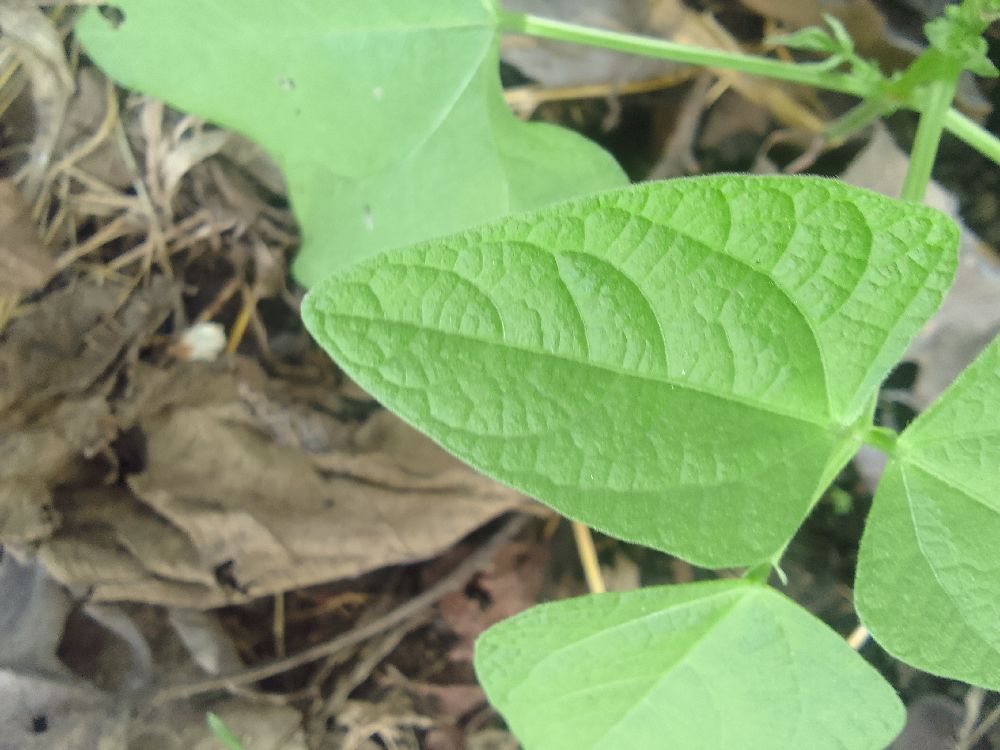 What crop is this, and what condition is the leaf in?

common bean, healthy
